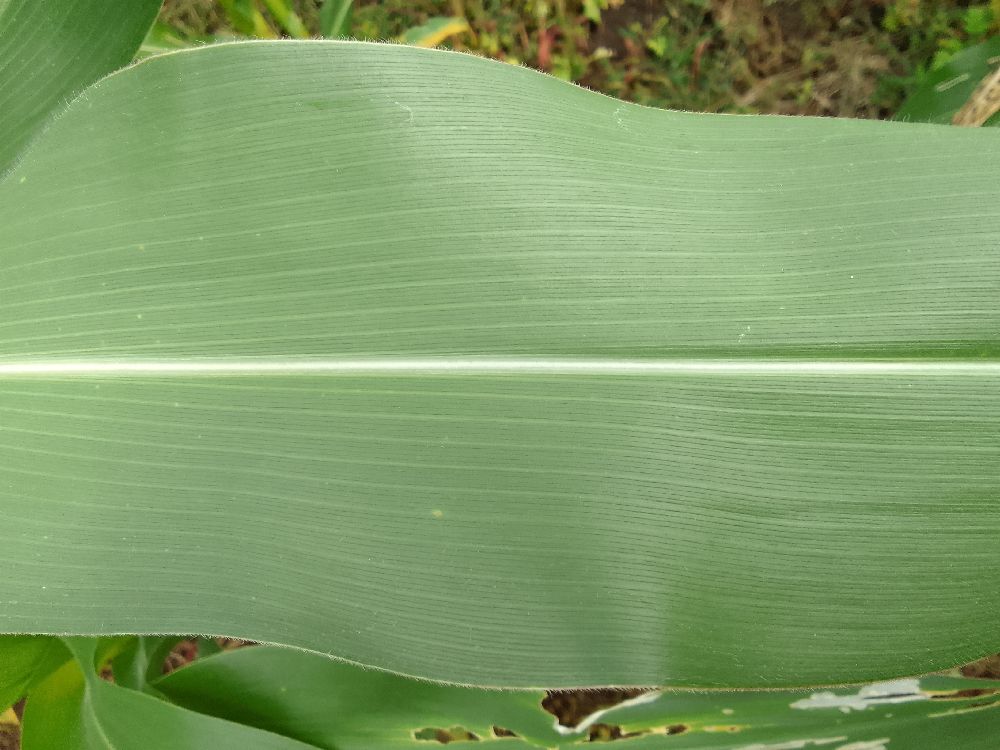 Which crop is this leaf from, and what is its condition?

maize, healthy
